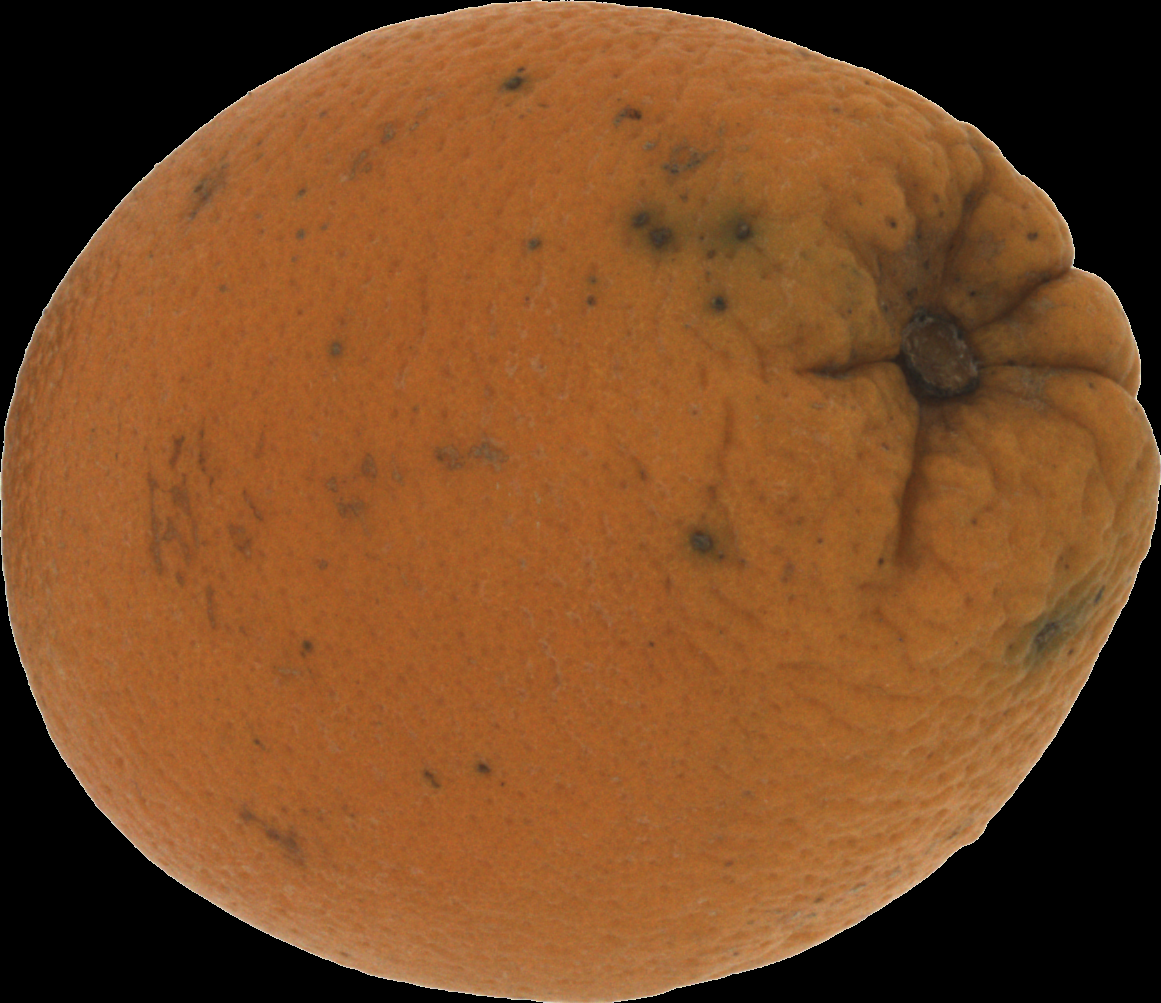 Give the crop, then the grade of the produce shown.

orange, bad
